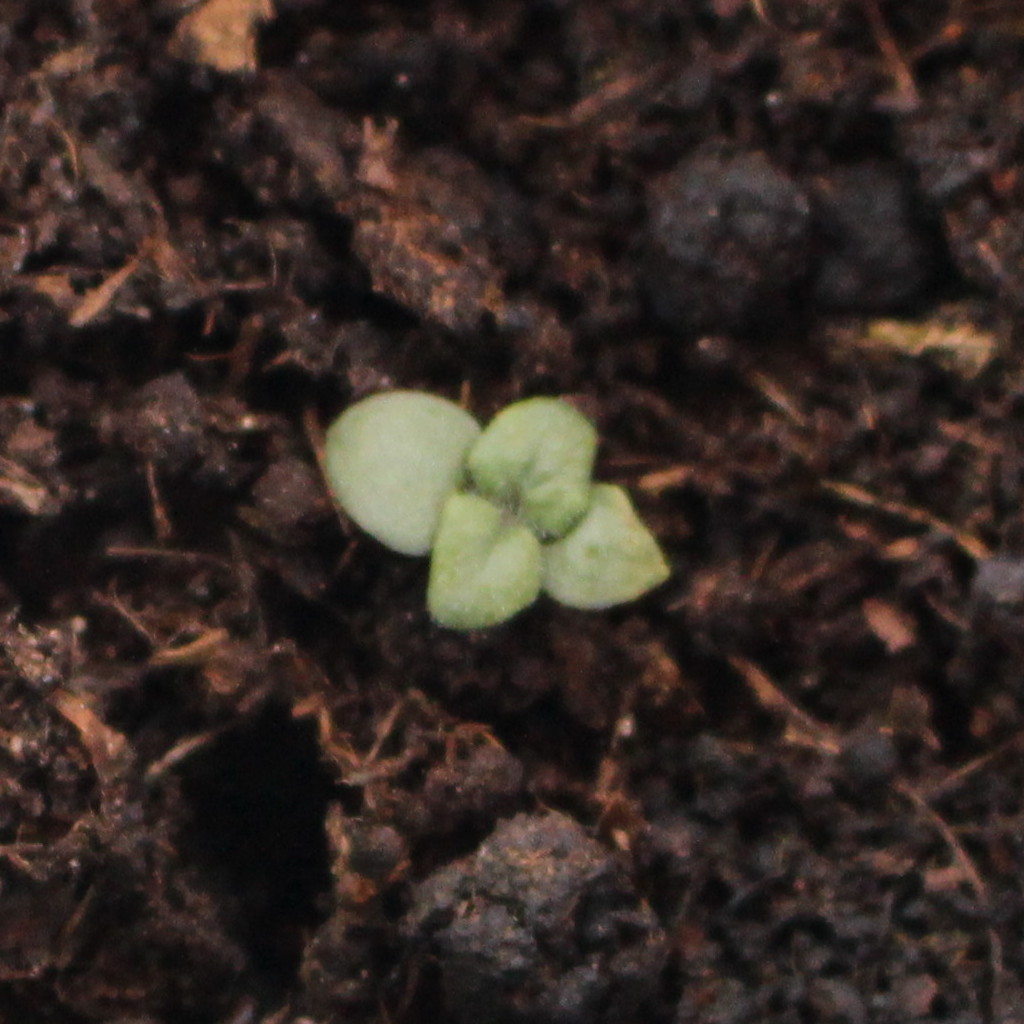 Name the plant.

Veronica persica
